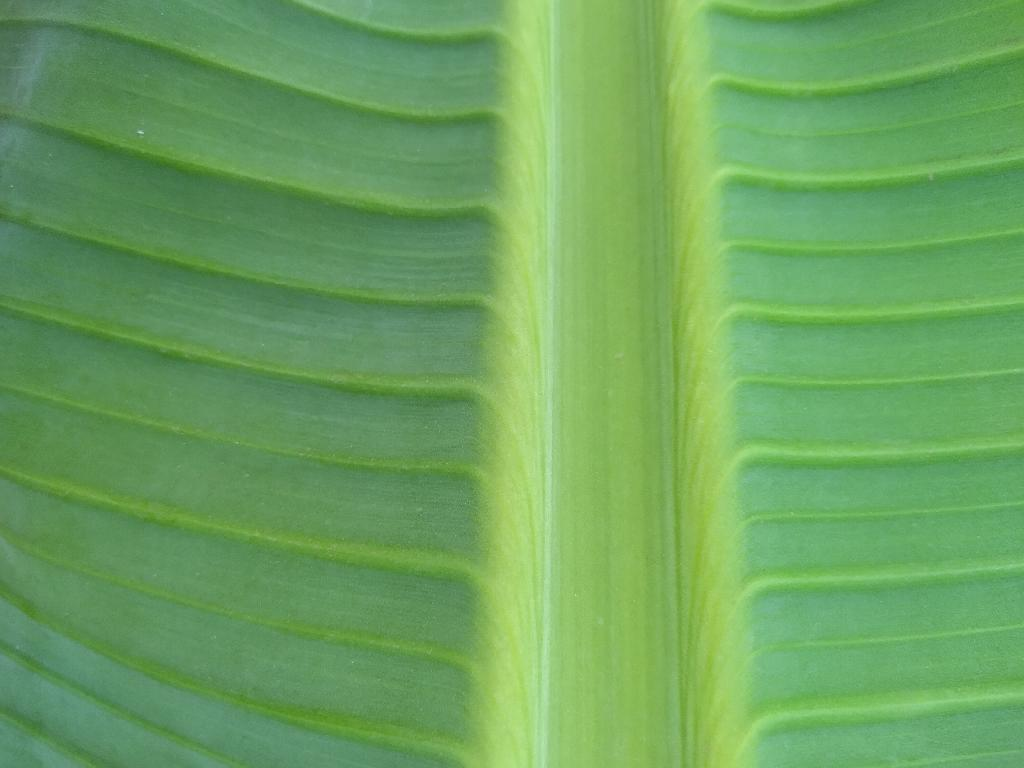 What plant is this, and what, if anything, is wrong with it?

banana, healthy
